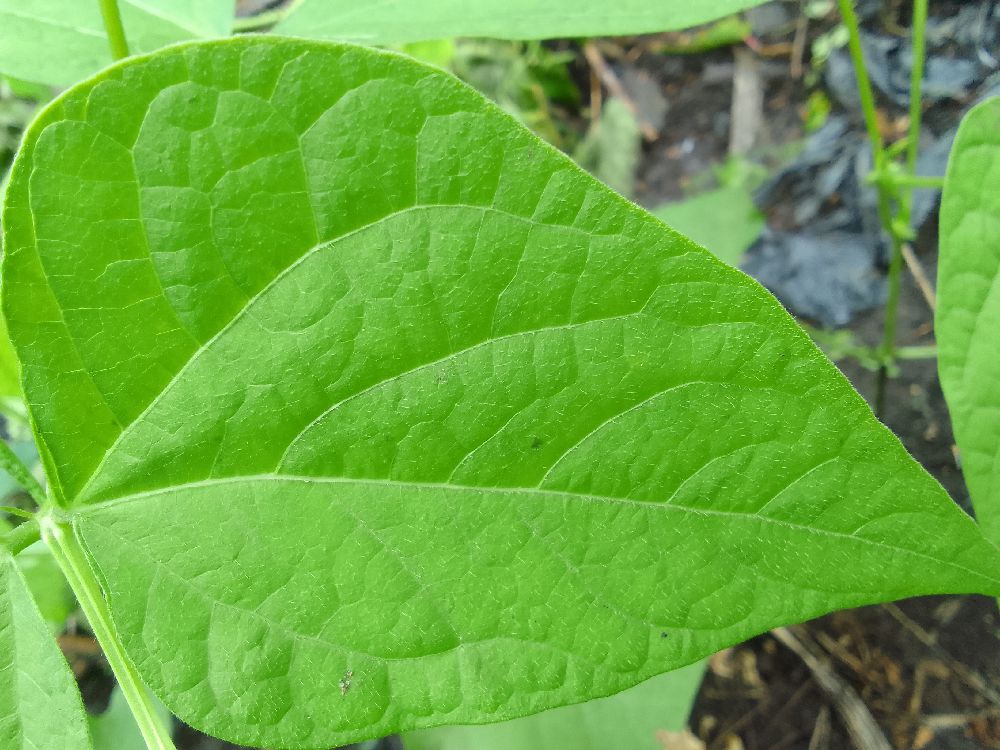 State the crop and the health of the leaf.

common bean, healthy
